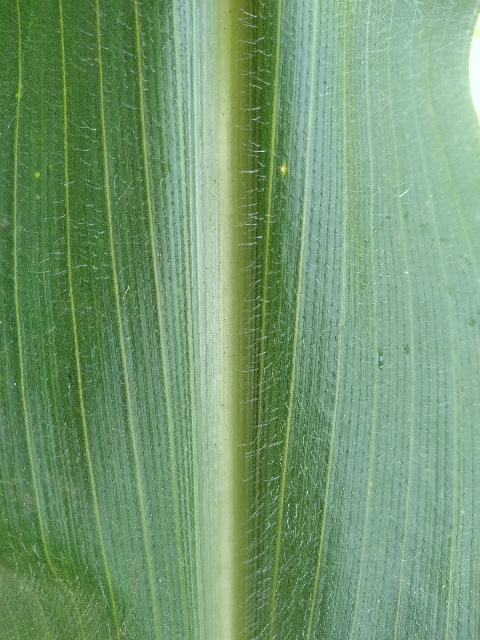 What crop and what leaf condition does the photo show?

maize, healthy
